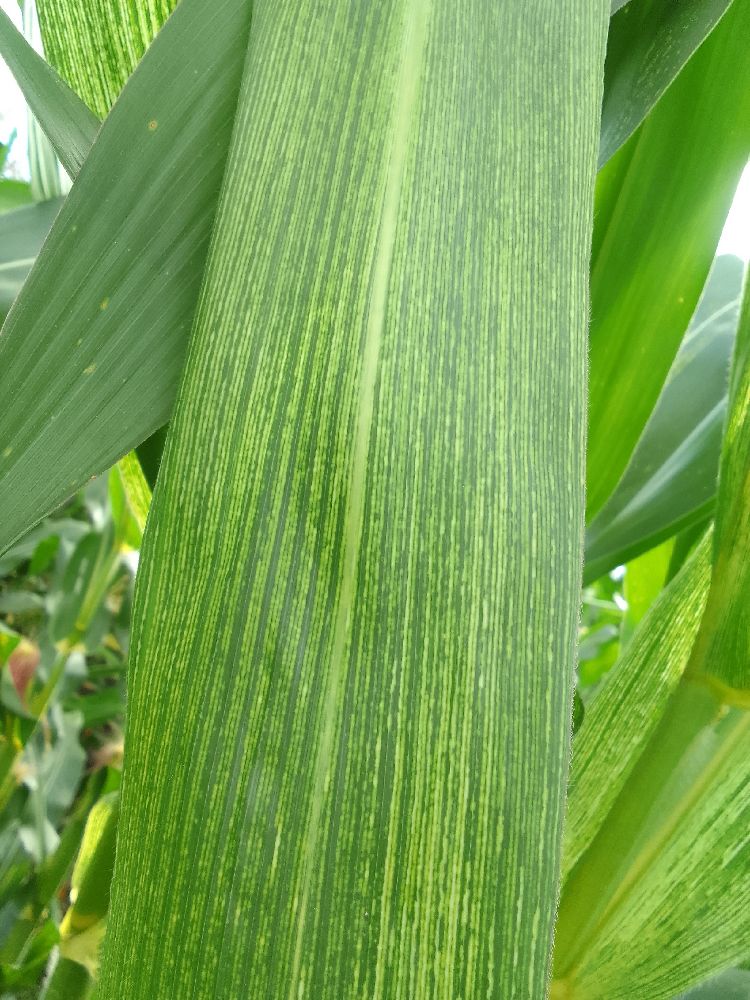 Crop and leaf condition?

maize, maize streak virus
